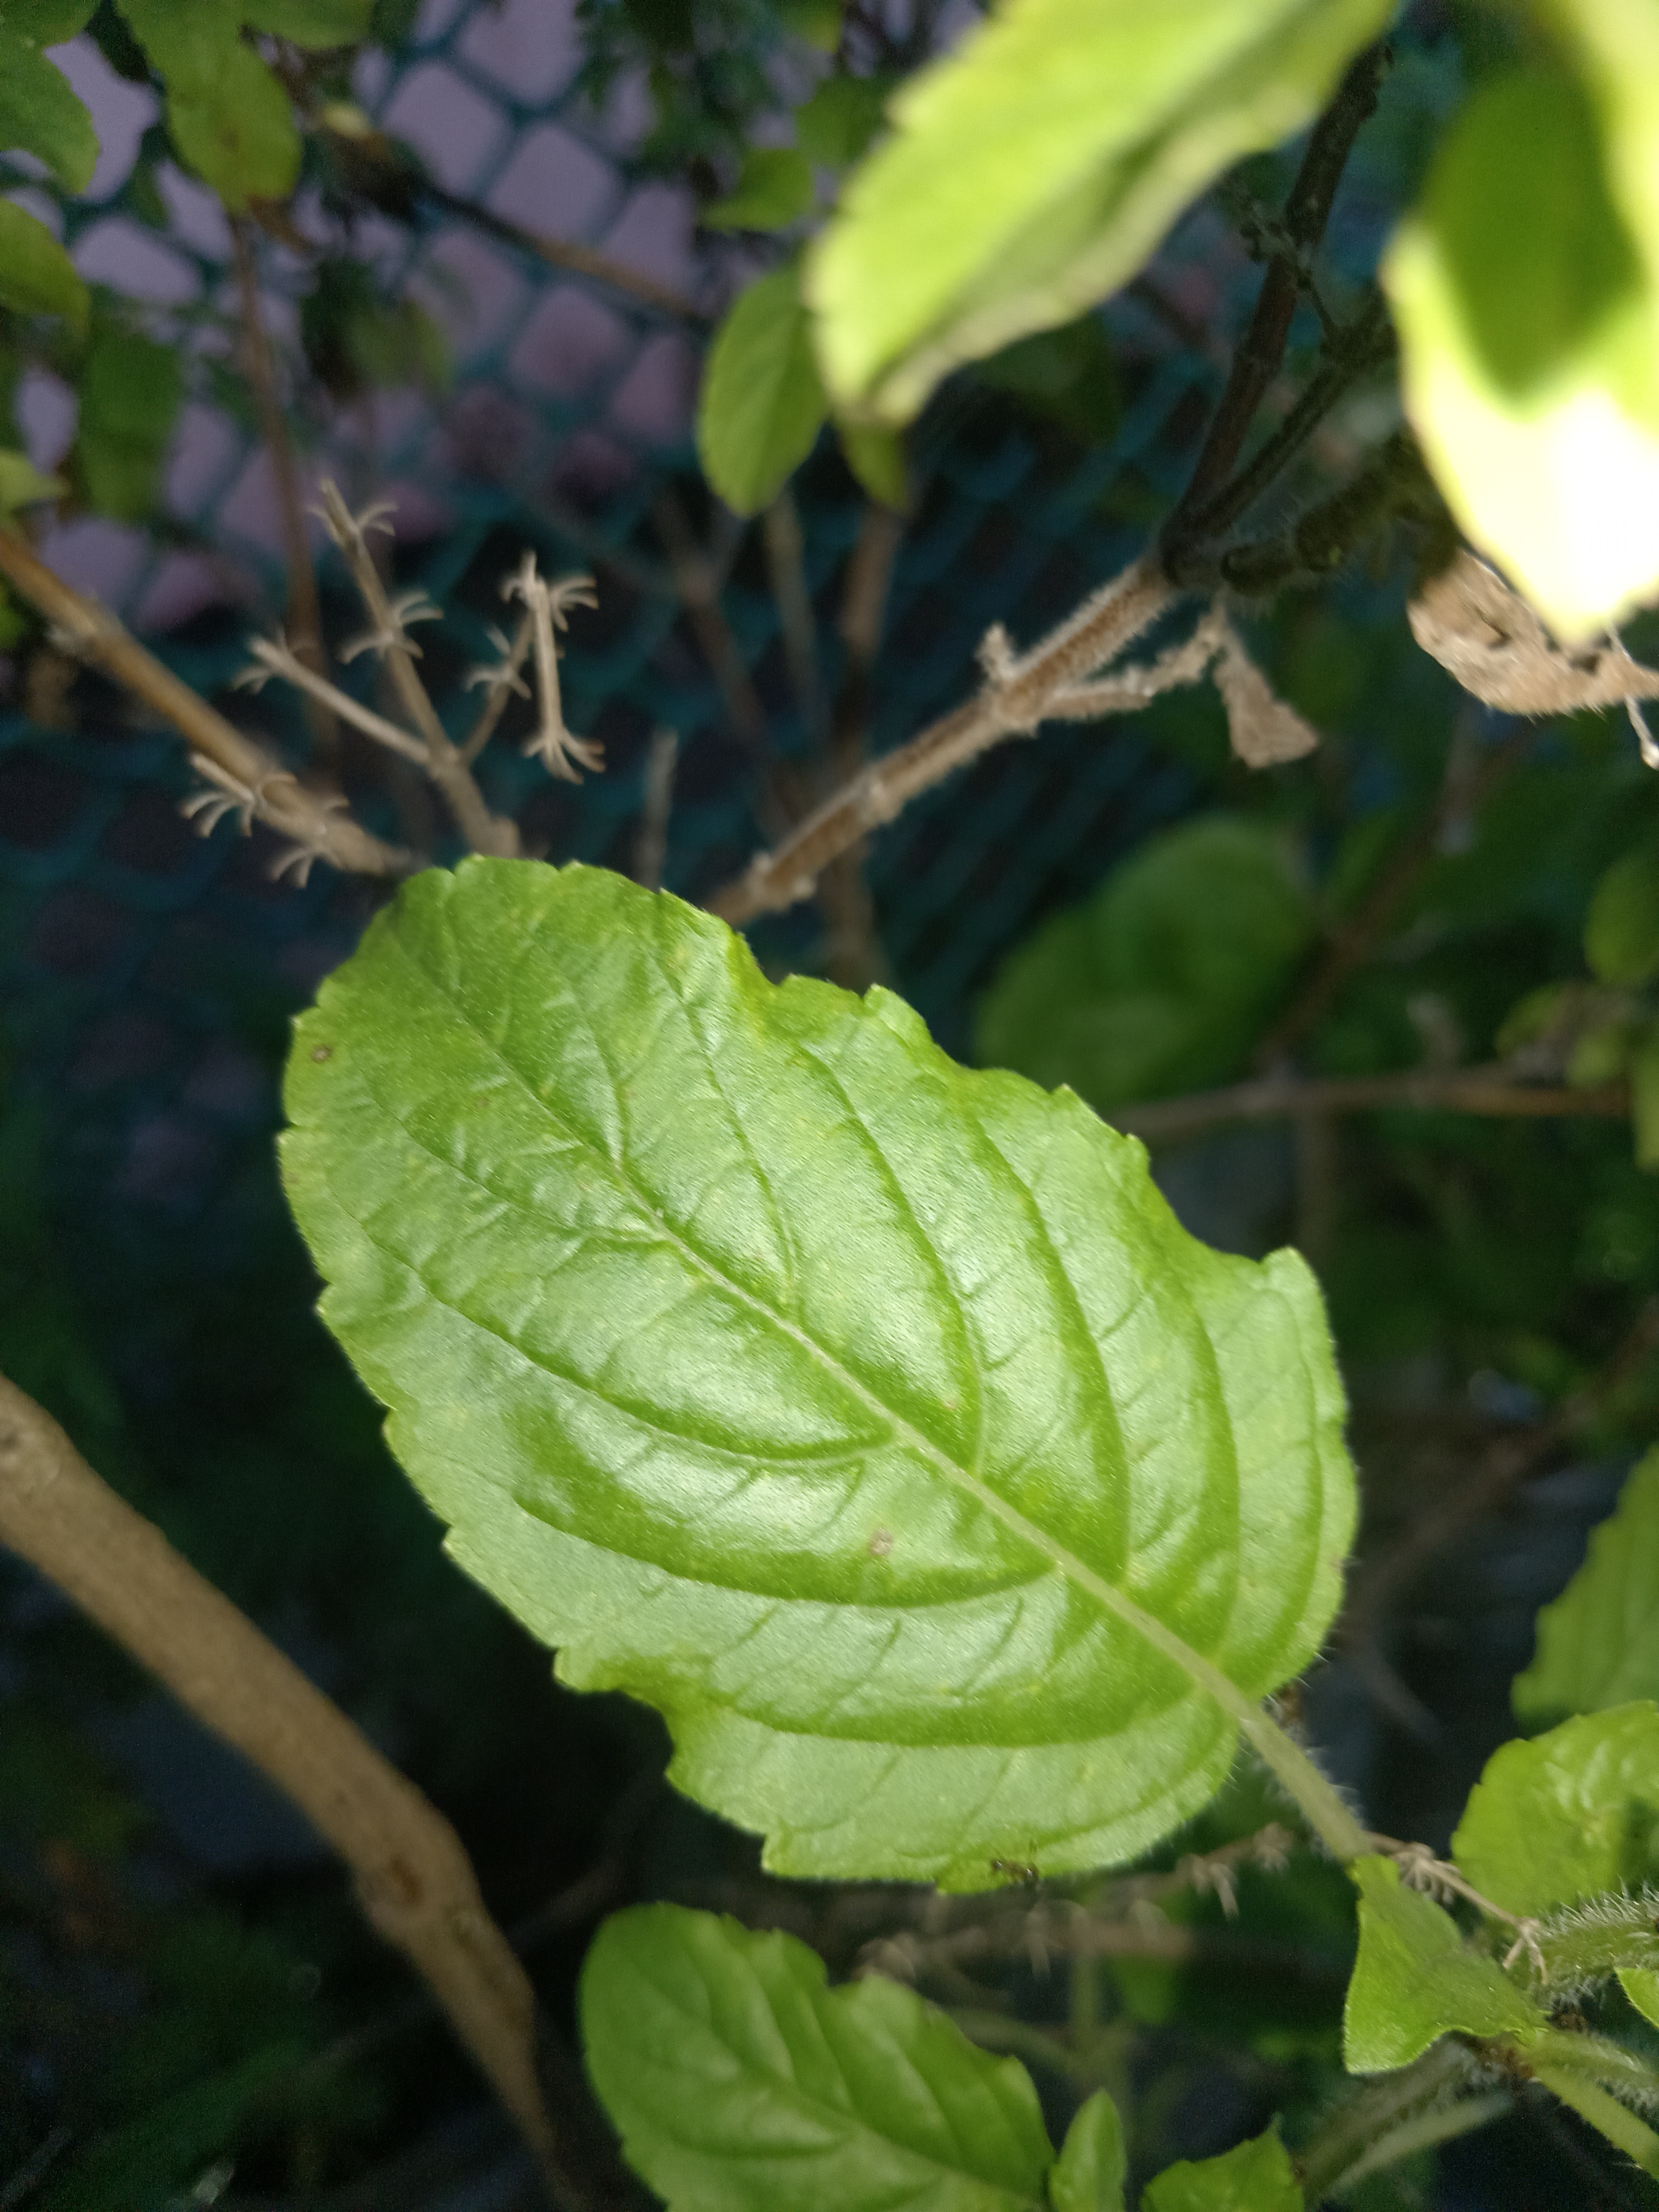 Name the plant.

tulshi
